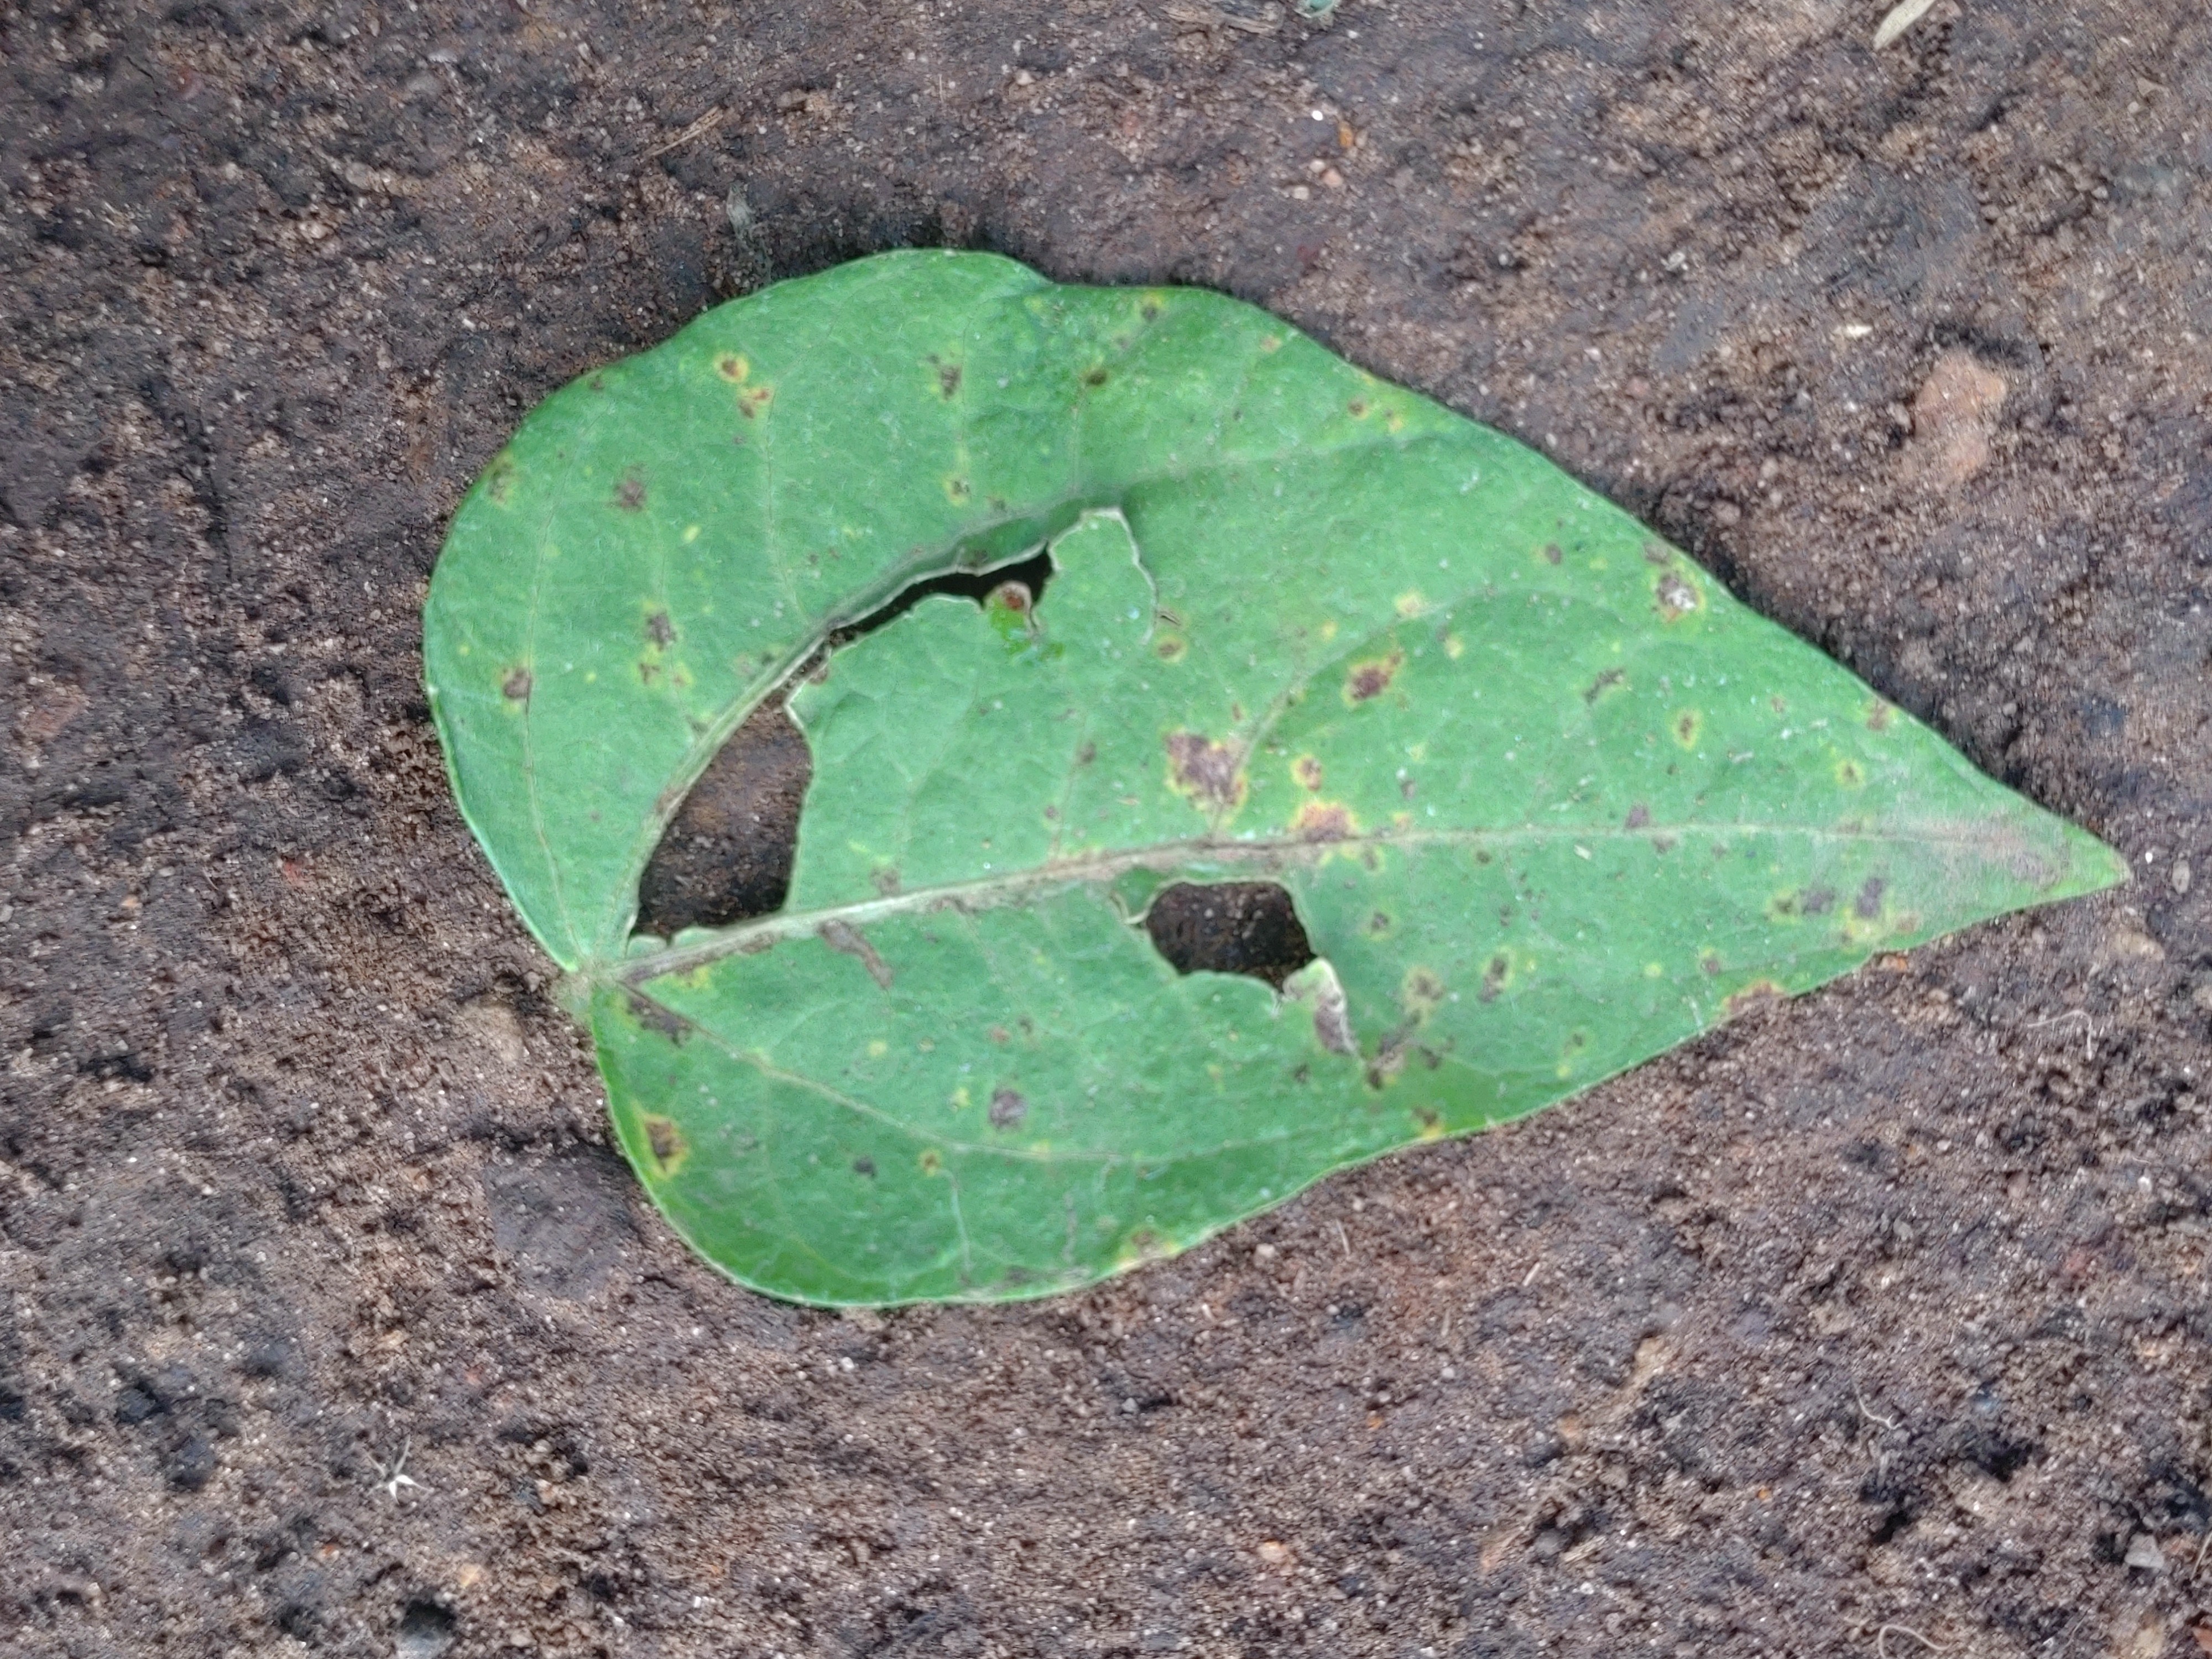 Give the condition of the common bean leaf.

anthracnose
